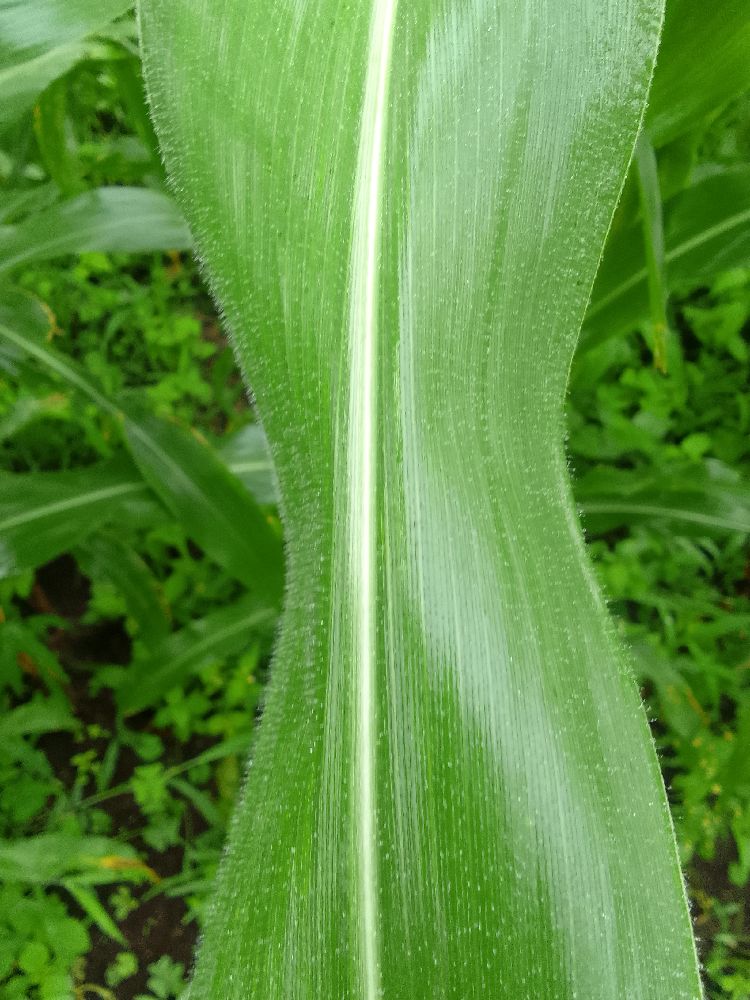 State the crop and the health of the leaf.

maize, healthy
